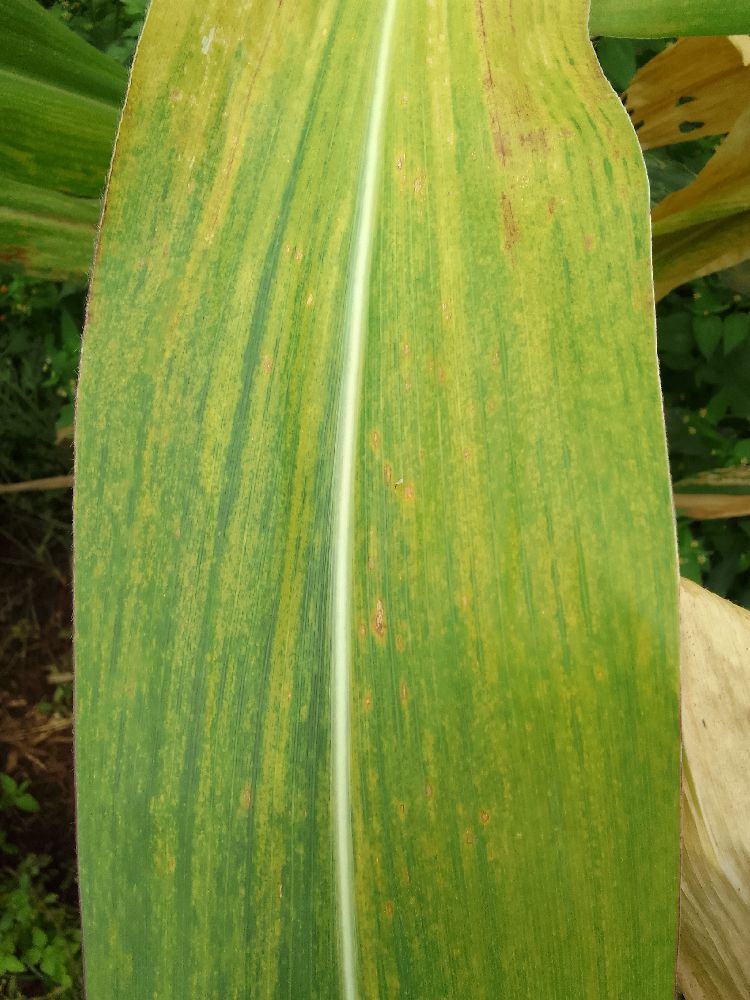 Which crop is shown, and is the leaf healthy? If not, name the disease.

maize, maize lethal necrosis
